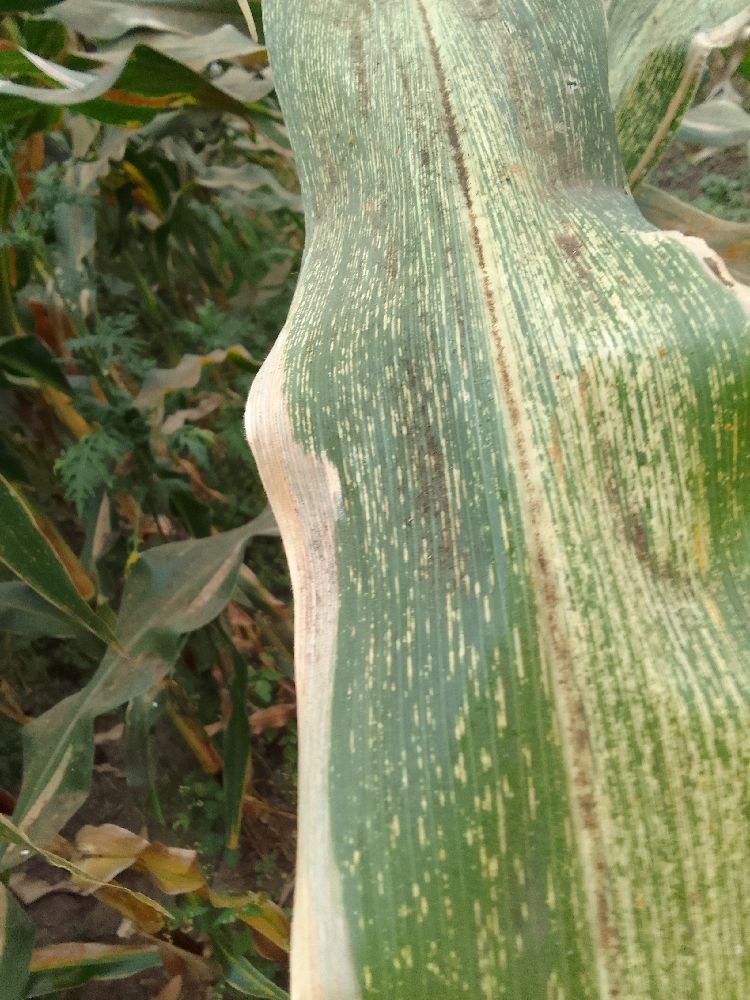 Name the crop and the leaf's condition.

maize, maize streak virus
